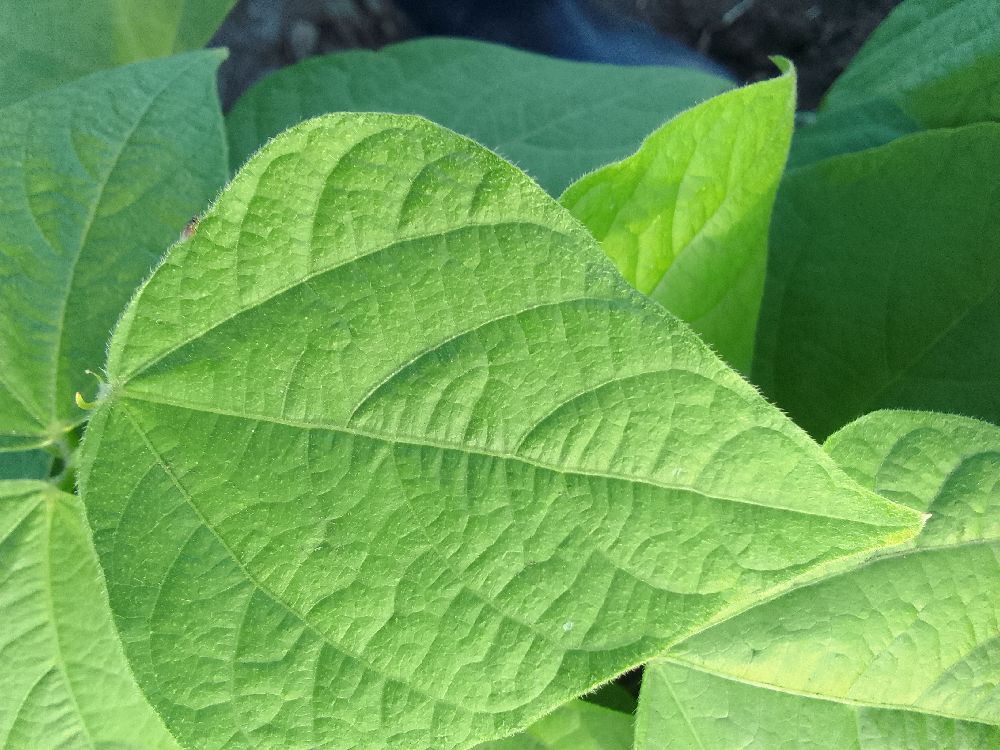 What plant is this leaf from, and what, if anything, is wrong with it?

common bean, healthy
